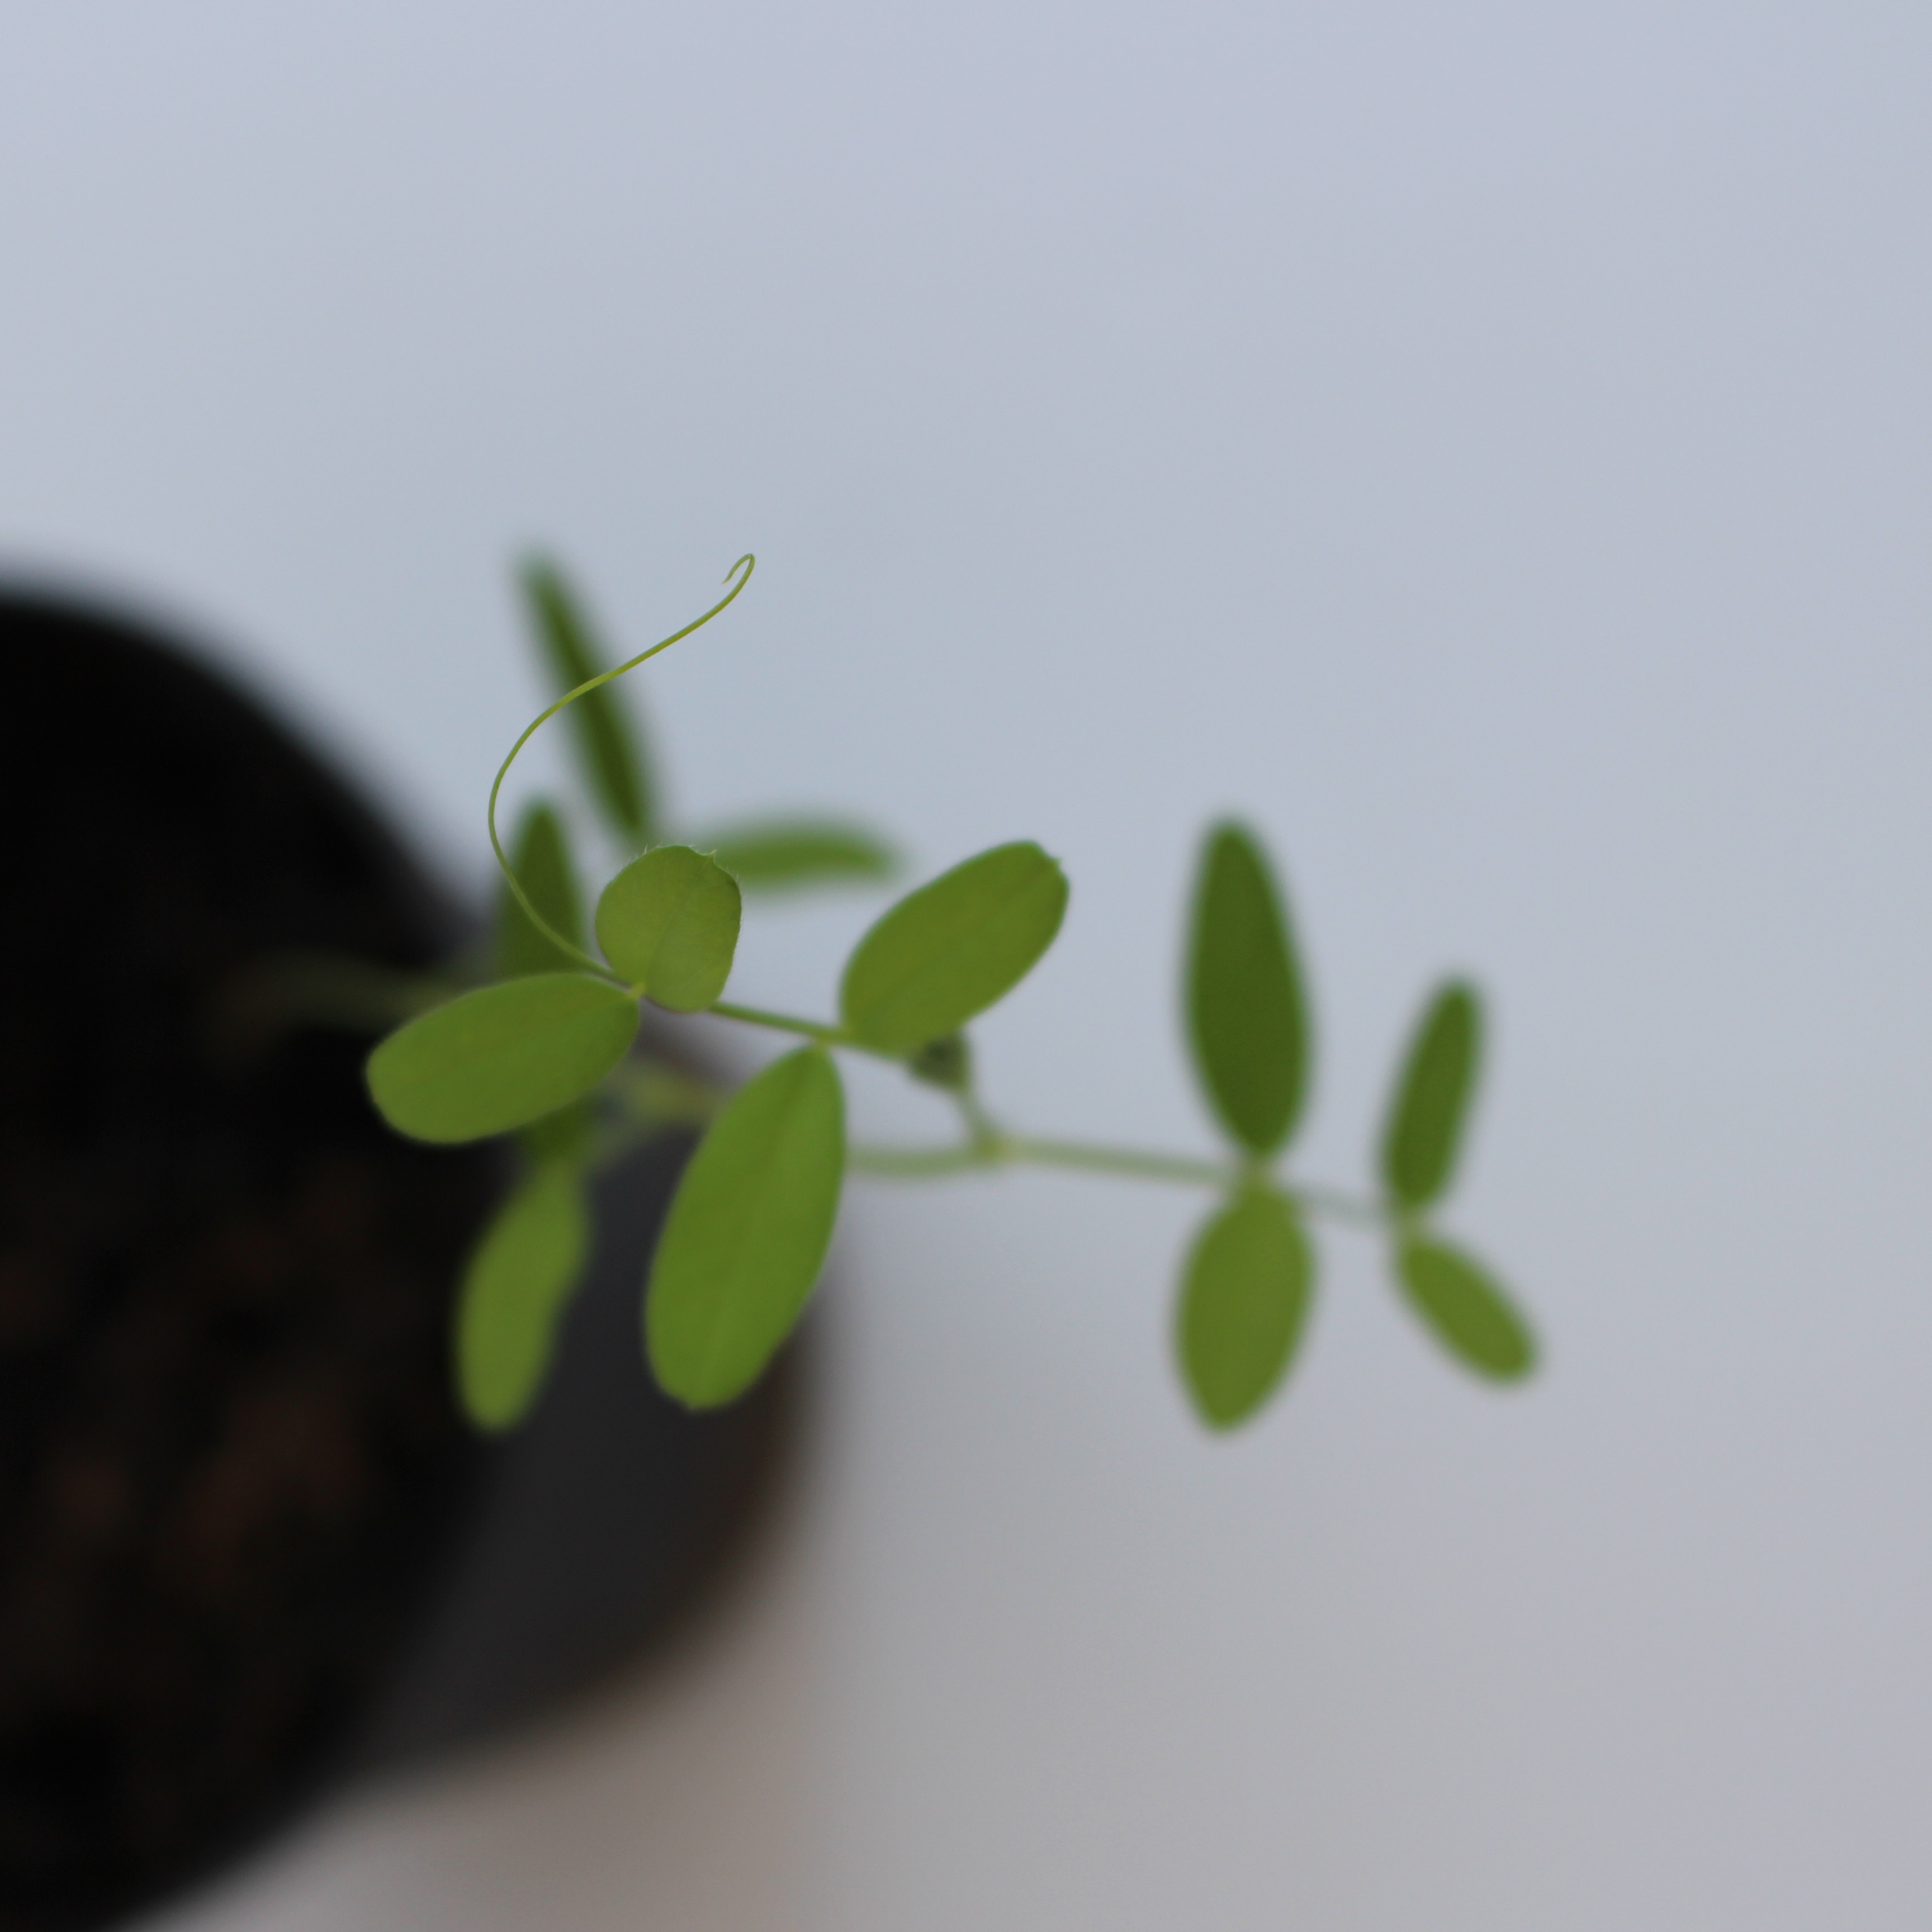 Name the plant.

Vicia sativa
